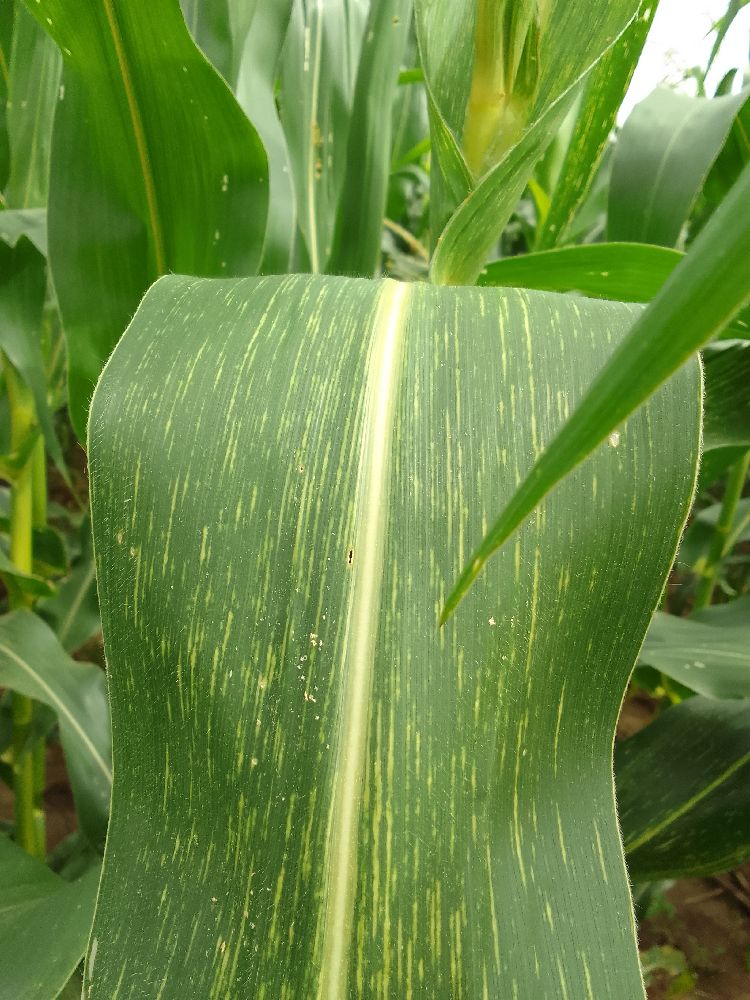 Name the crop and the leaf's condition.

maize, maize streak virus
